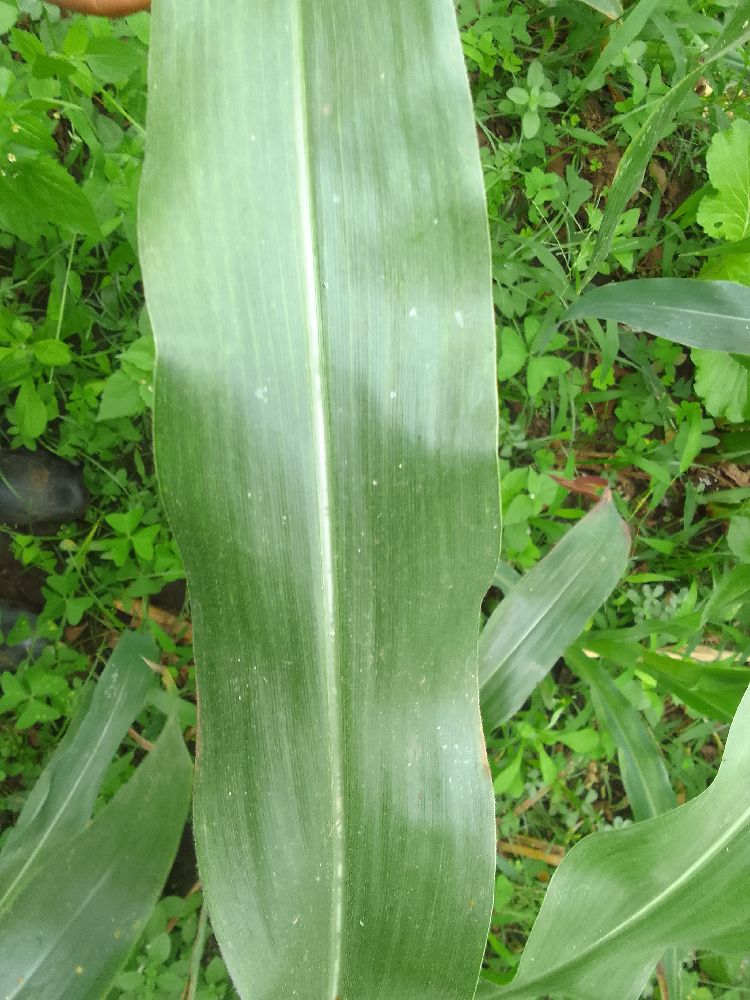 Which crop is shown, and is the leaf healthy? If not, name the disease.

maize, healthy
